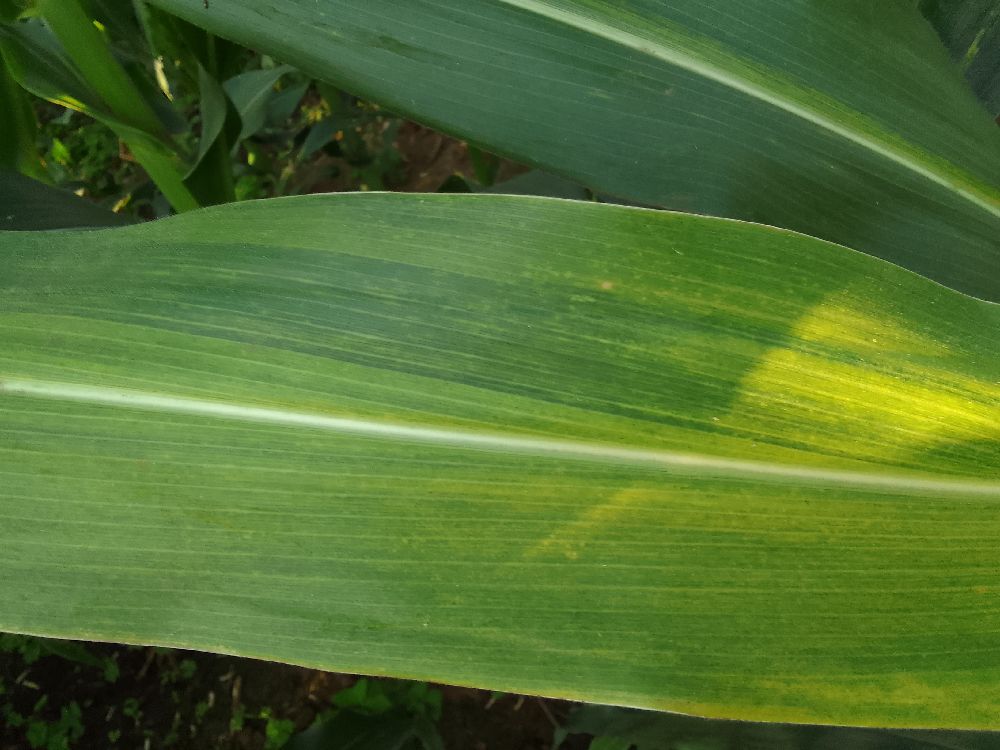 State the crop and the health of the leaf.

maize, maize lethal necrosis
